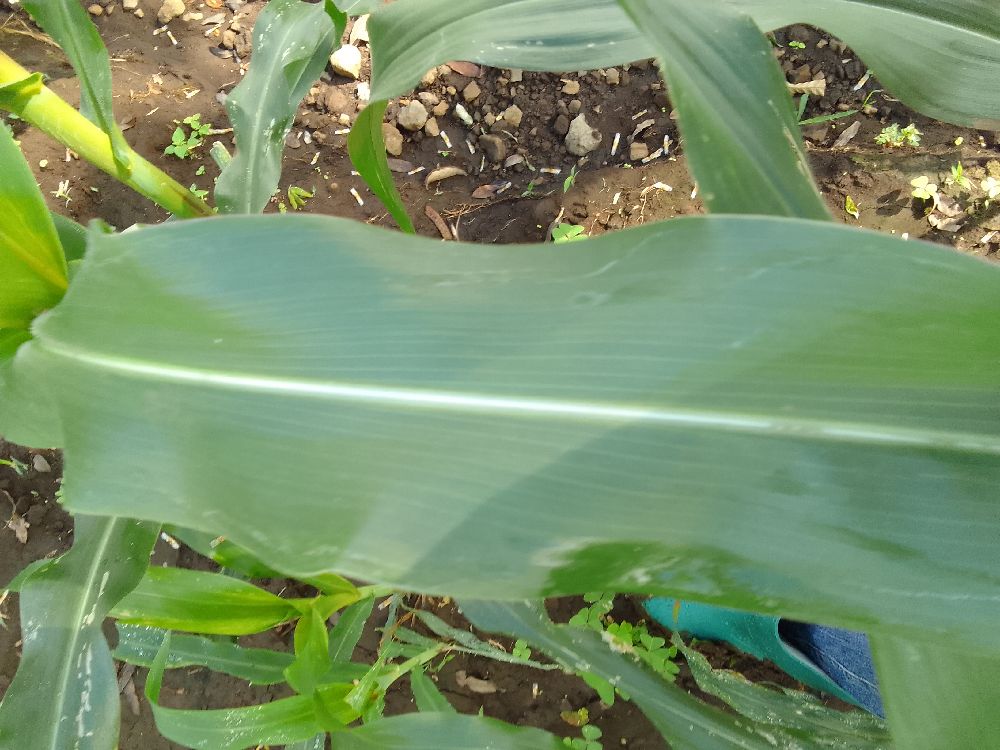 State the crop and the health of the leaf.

maize, healthy
